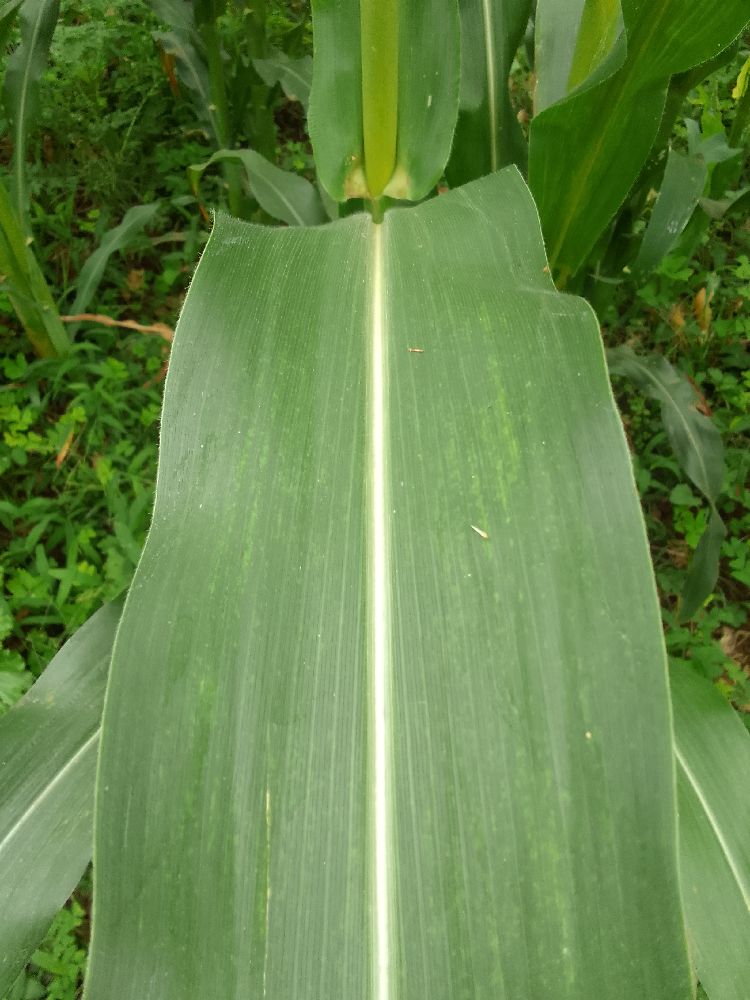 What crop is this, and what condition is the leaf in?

maize, healthy
